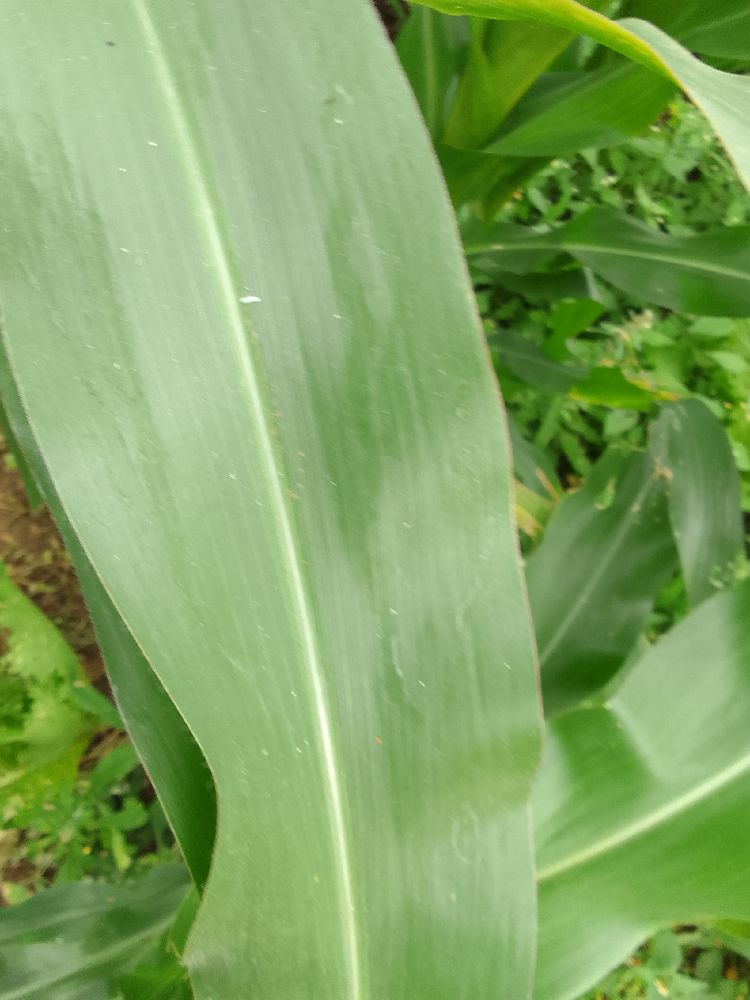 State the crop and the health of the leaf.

maize, healthy
